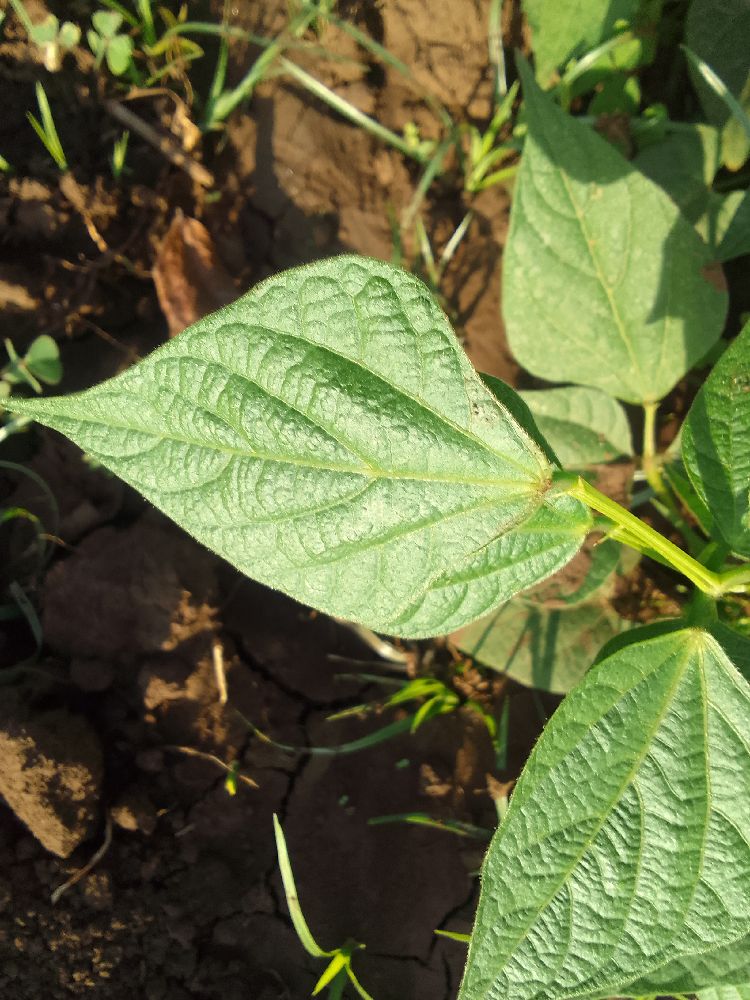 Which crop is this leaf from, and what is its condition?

common bean, healthy
